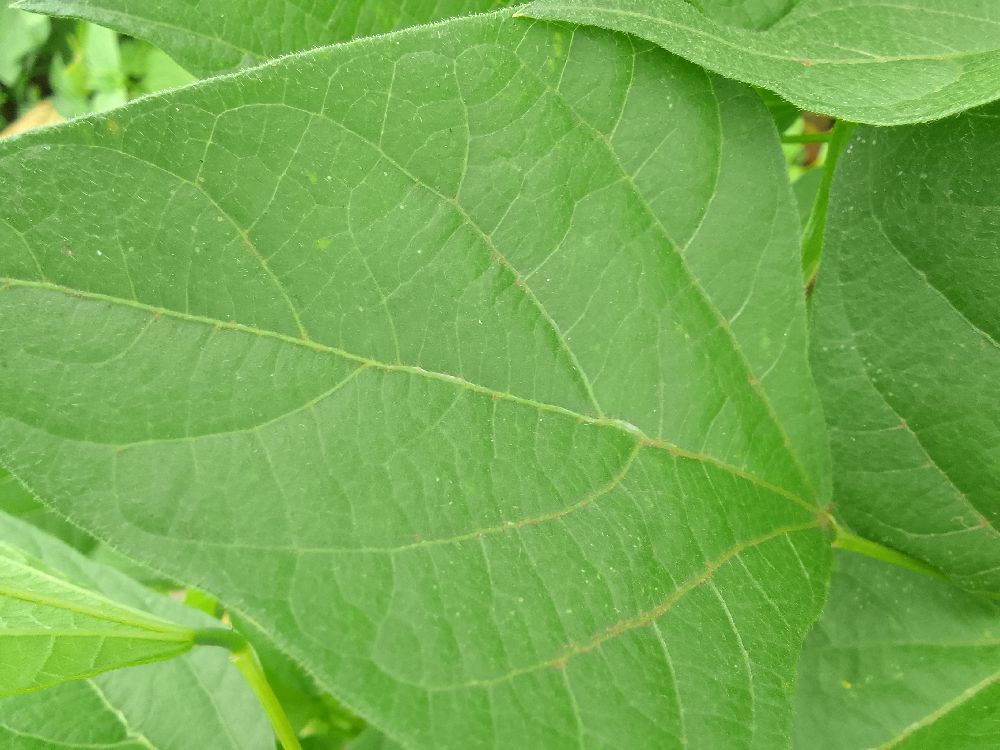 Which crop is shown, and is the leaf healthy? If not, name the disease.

common bean, healthy
